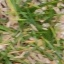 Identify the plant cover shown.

grass
